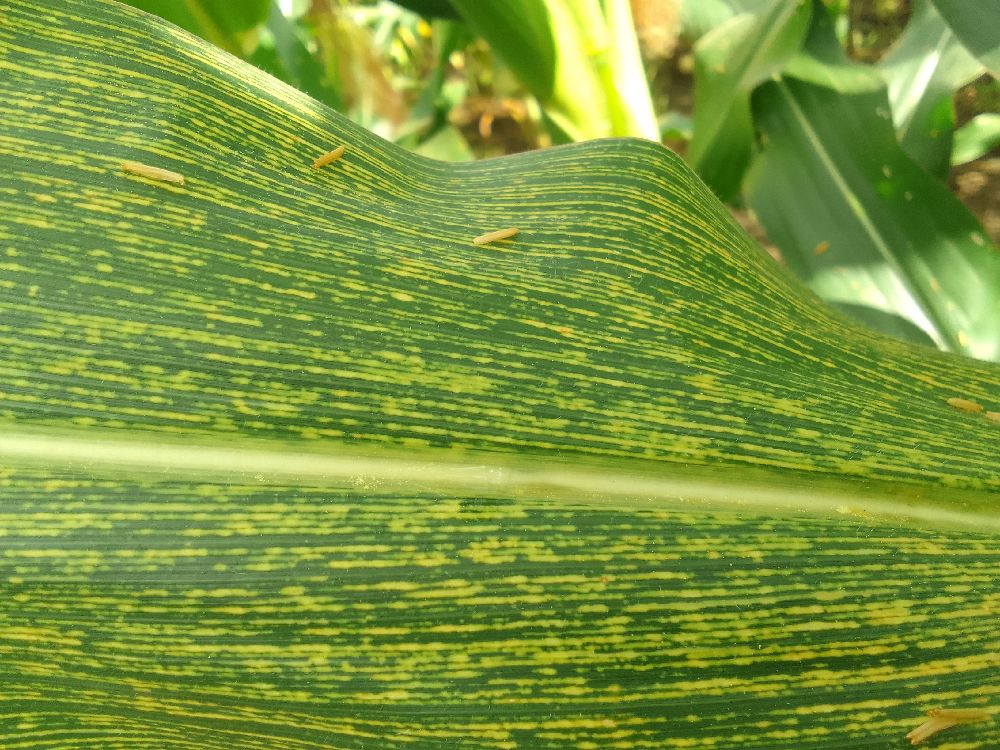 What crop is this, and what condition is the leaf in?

maize, maize streak virus
